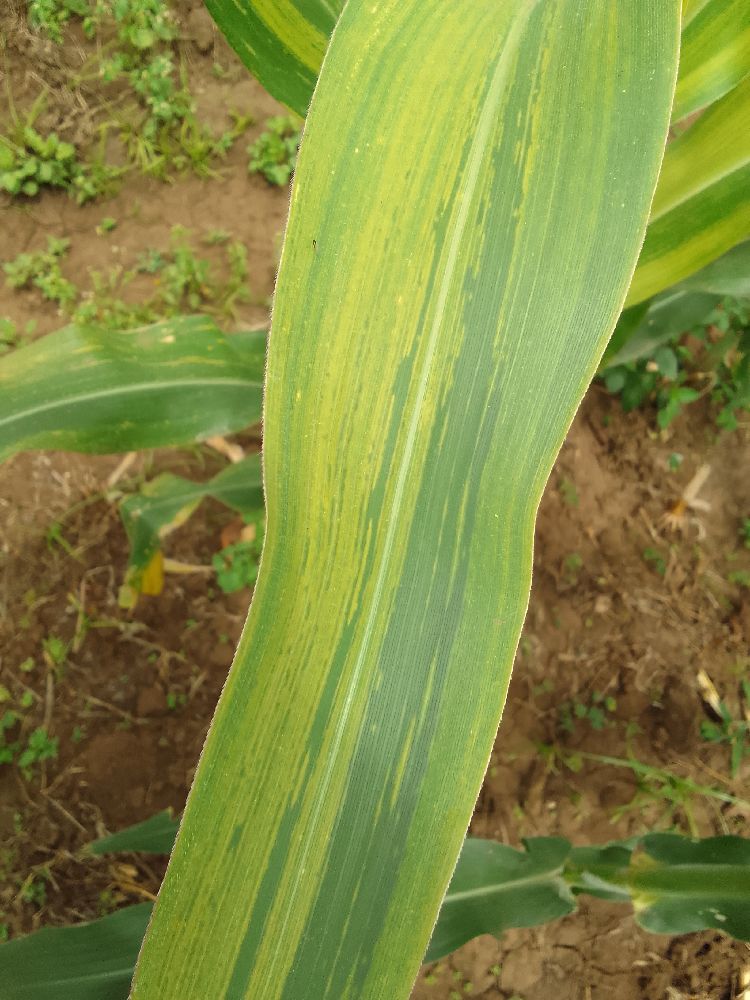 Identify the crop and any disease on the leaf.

maize, maize lethal necrosis
